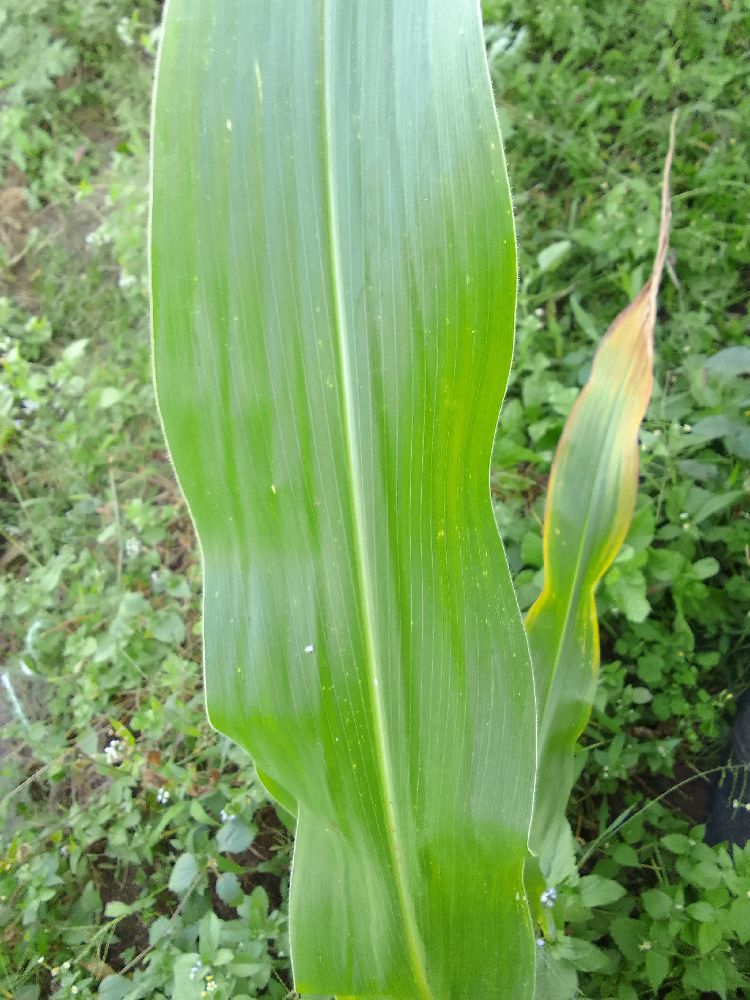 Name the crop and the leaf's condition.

maize, healthy
